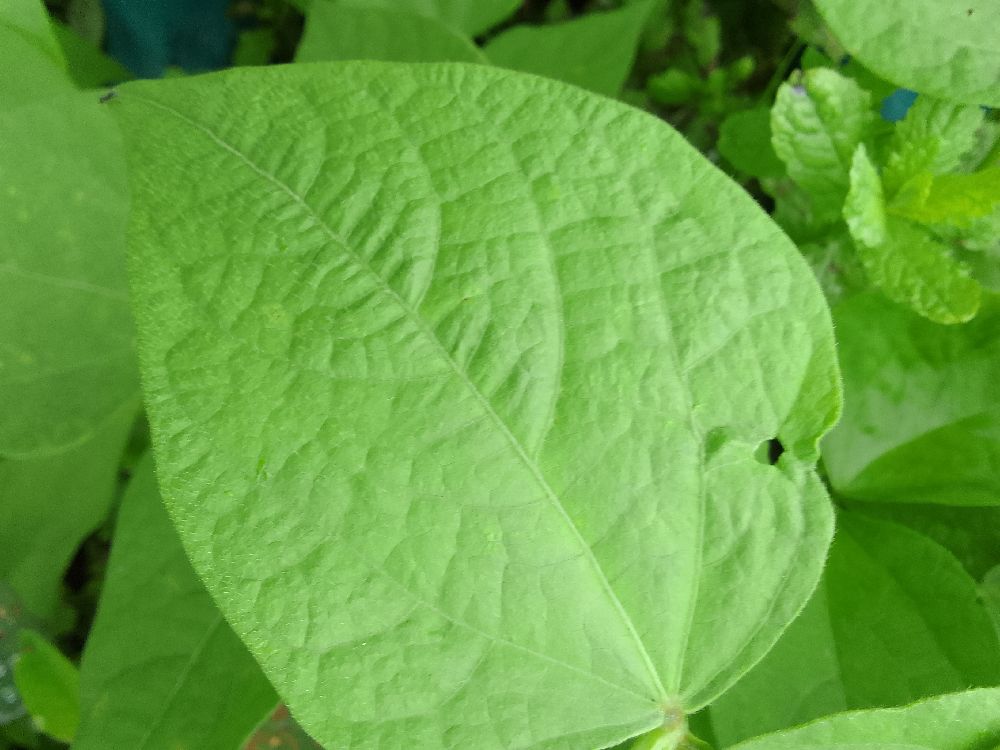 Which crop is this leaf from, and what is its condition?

common bean, healthy
